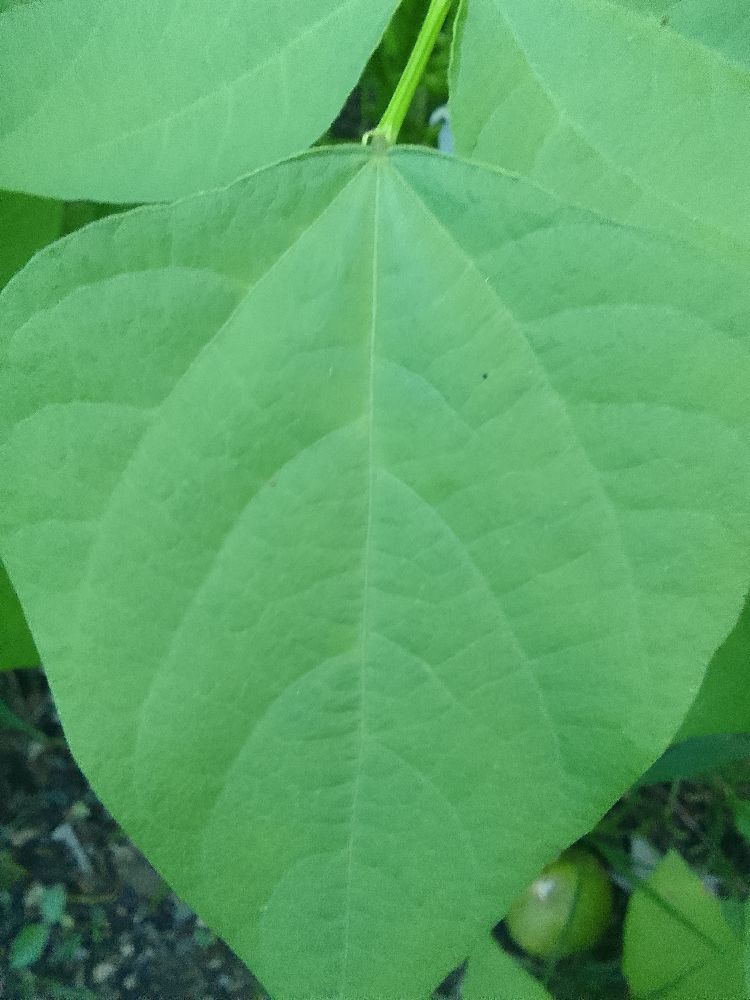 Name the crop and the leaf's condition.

common bean, healthy
